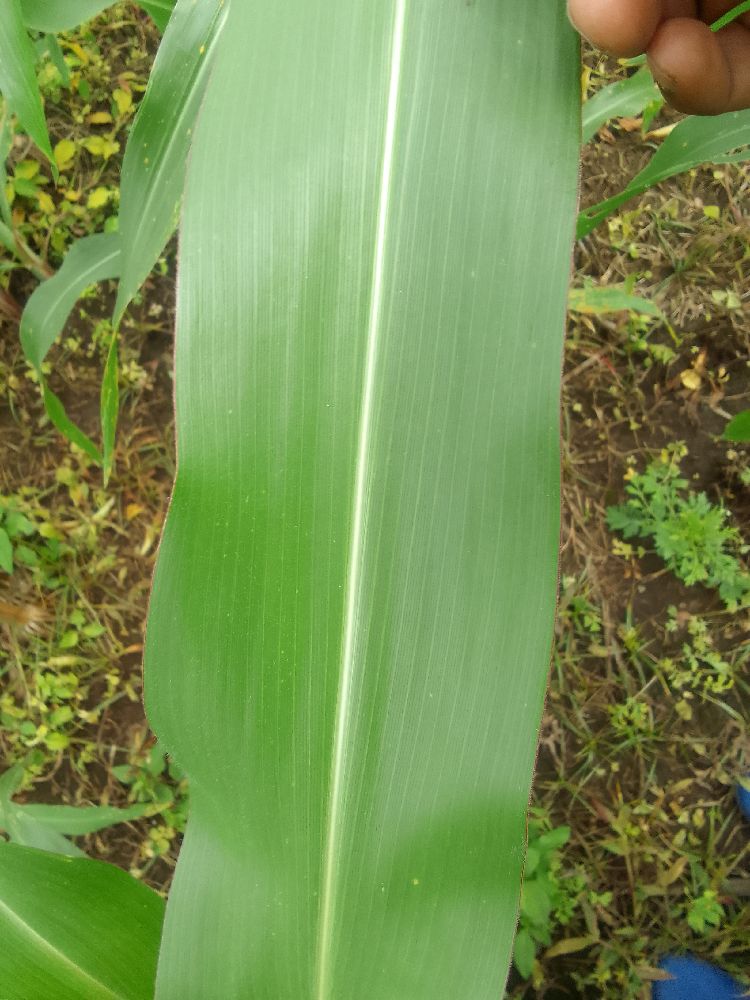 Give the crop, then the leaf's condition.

maize, healthy
